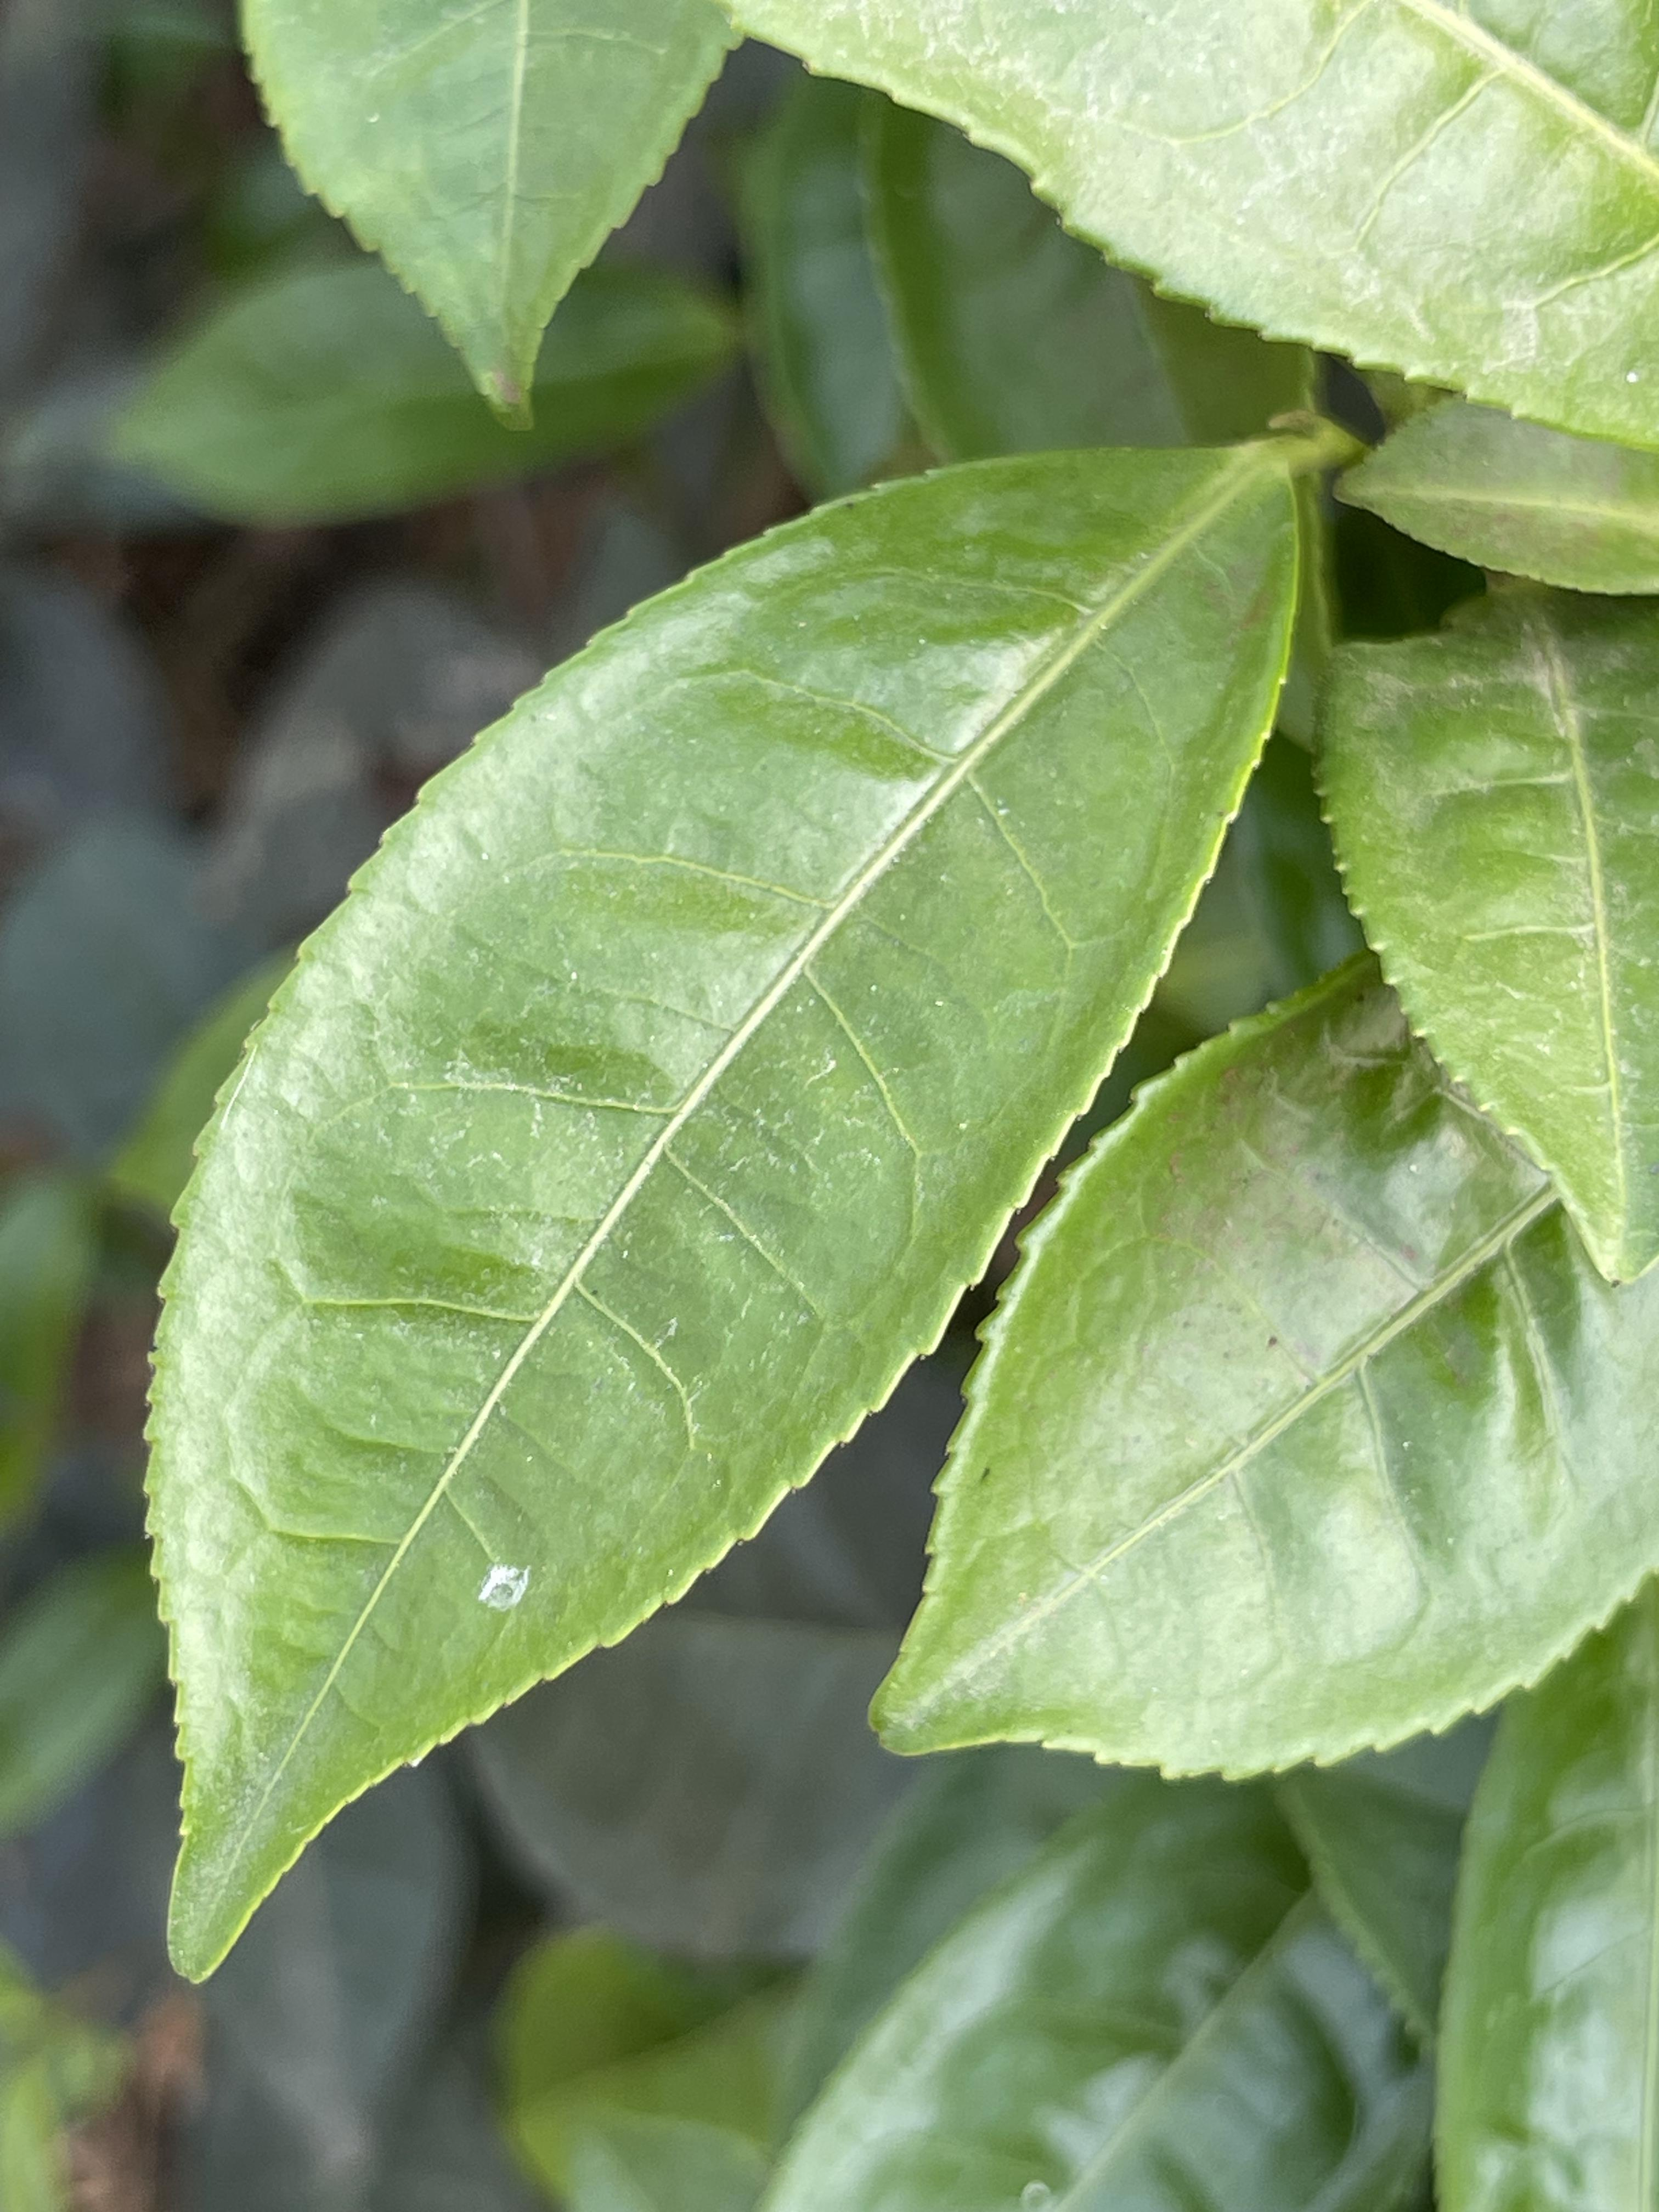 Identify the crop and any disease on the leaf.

tea, healthy leaf
